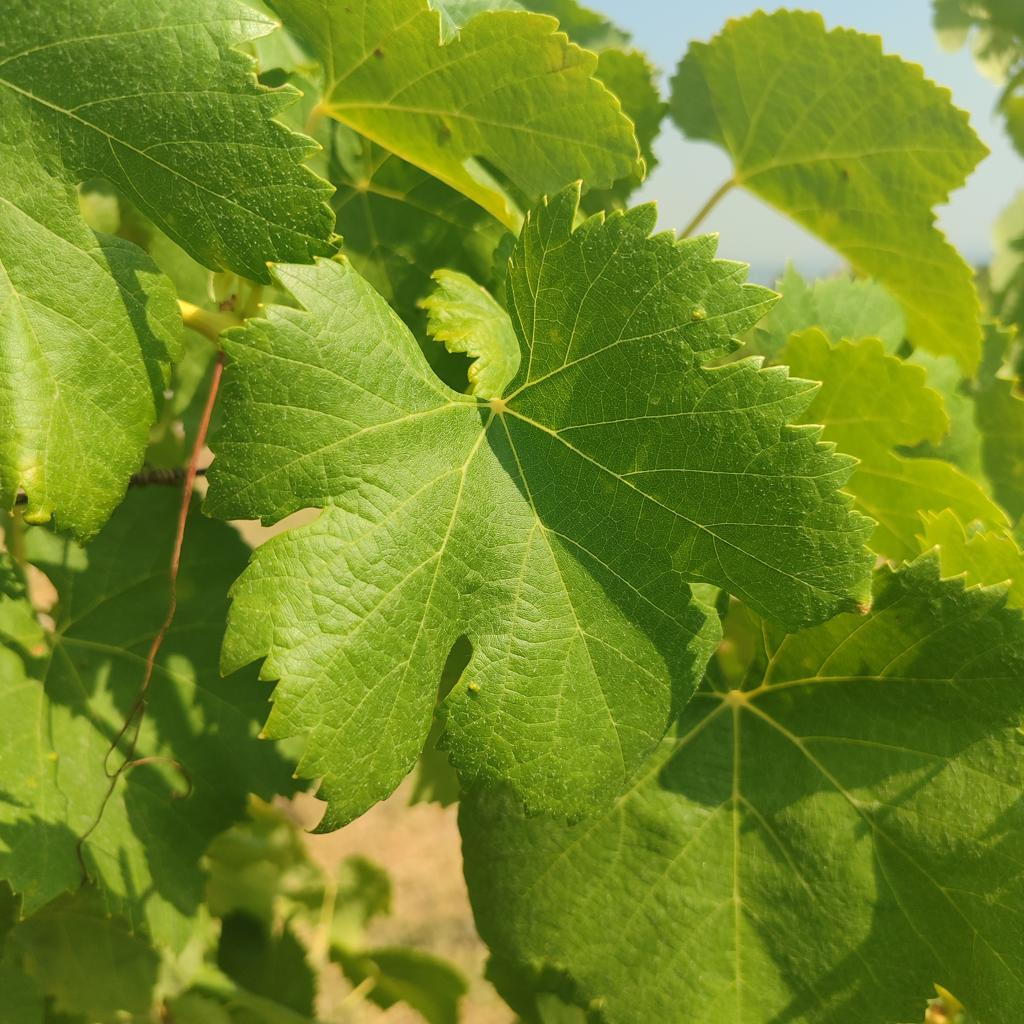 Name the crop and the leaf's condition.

grapevine, healthy
